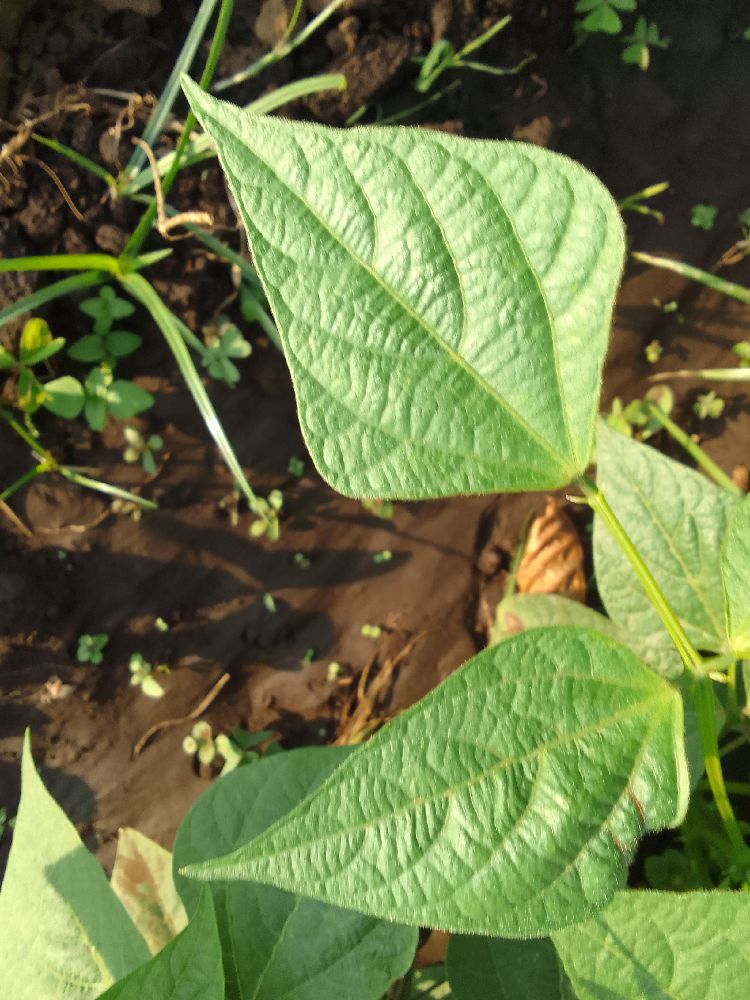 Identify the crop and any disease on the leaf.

common bean, healthy
